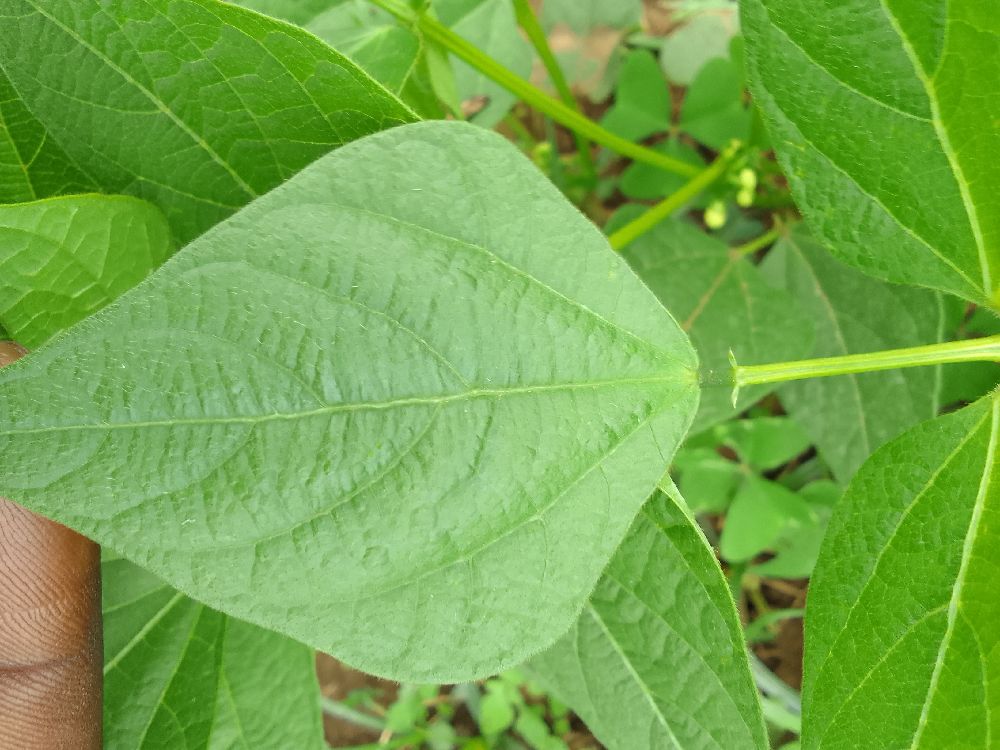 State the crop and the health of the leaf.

common bean, healthy
